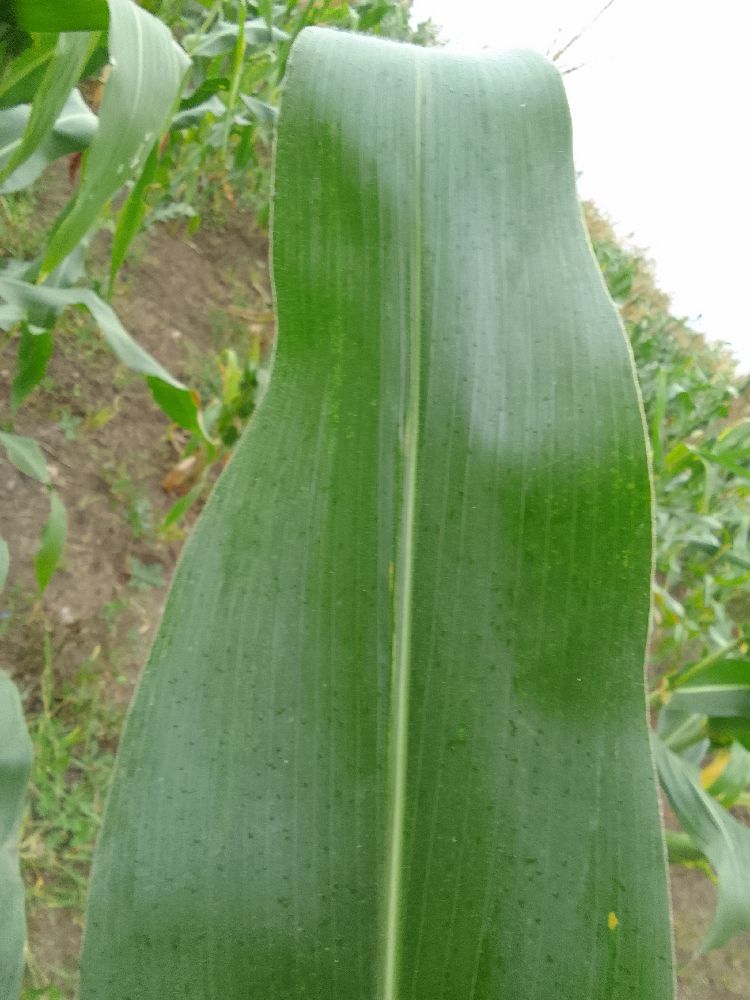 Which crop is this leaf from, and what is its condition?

maize, healthy
